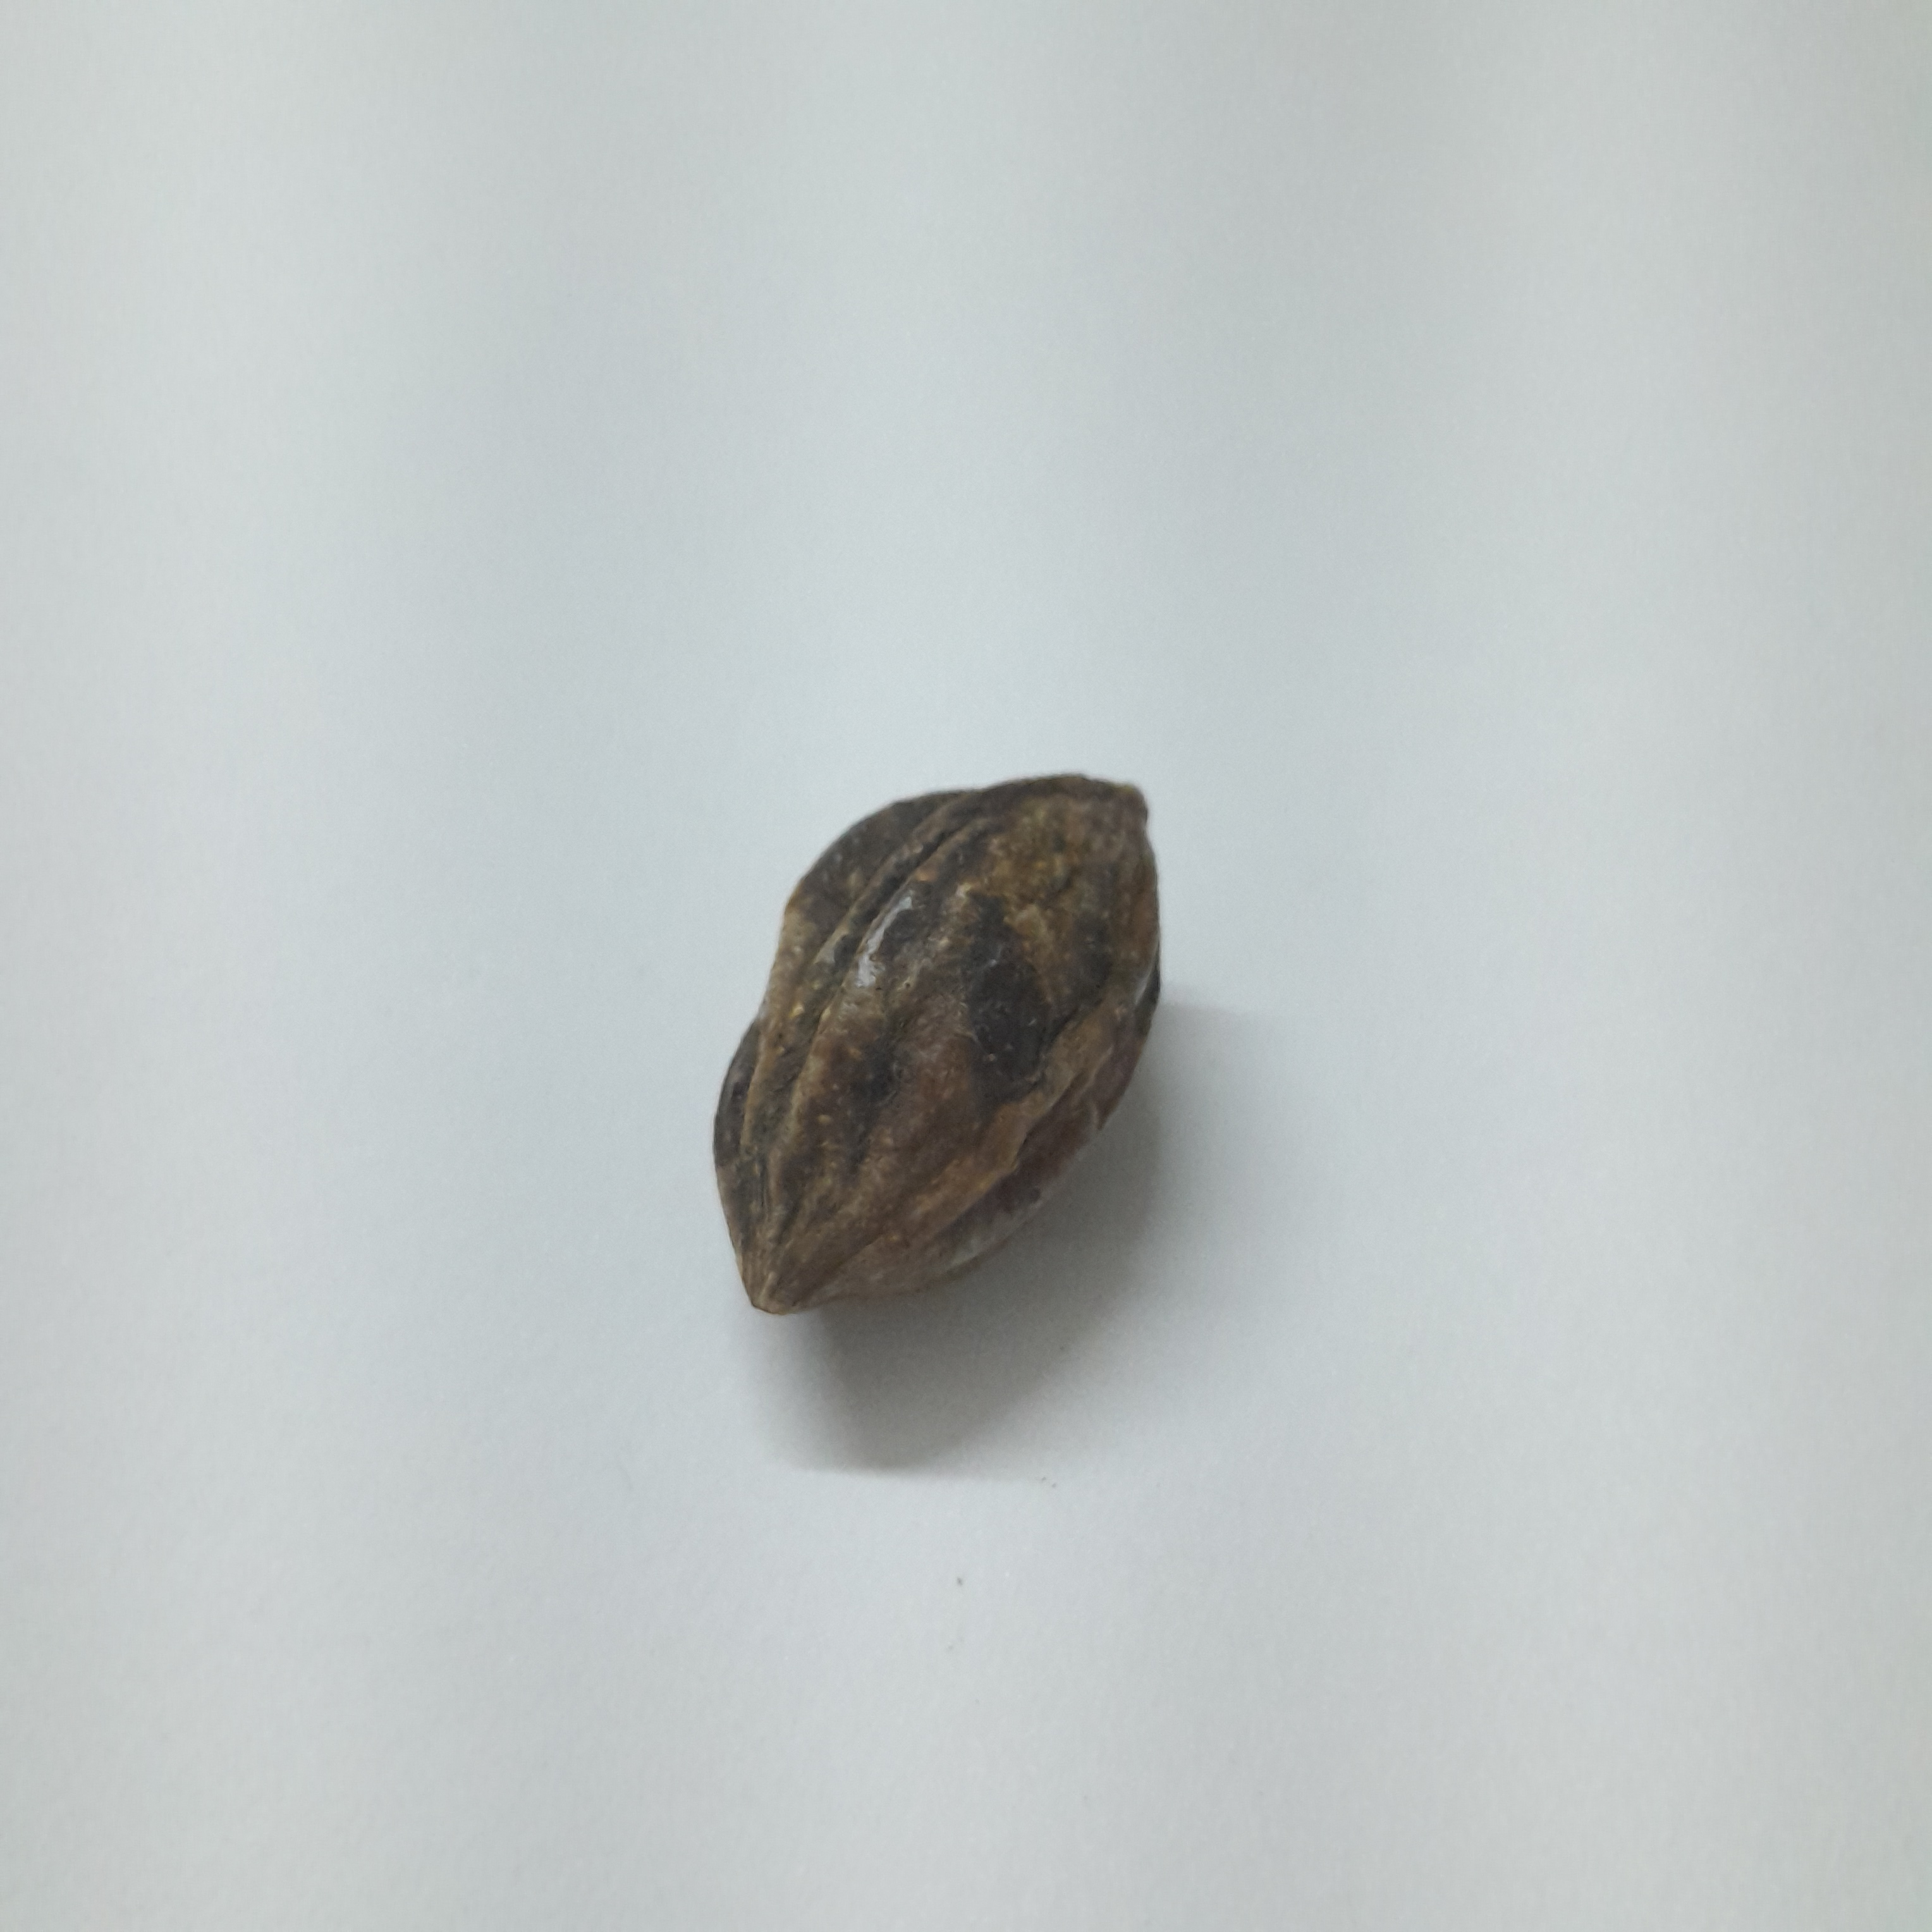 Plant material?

hirdaa
